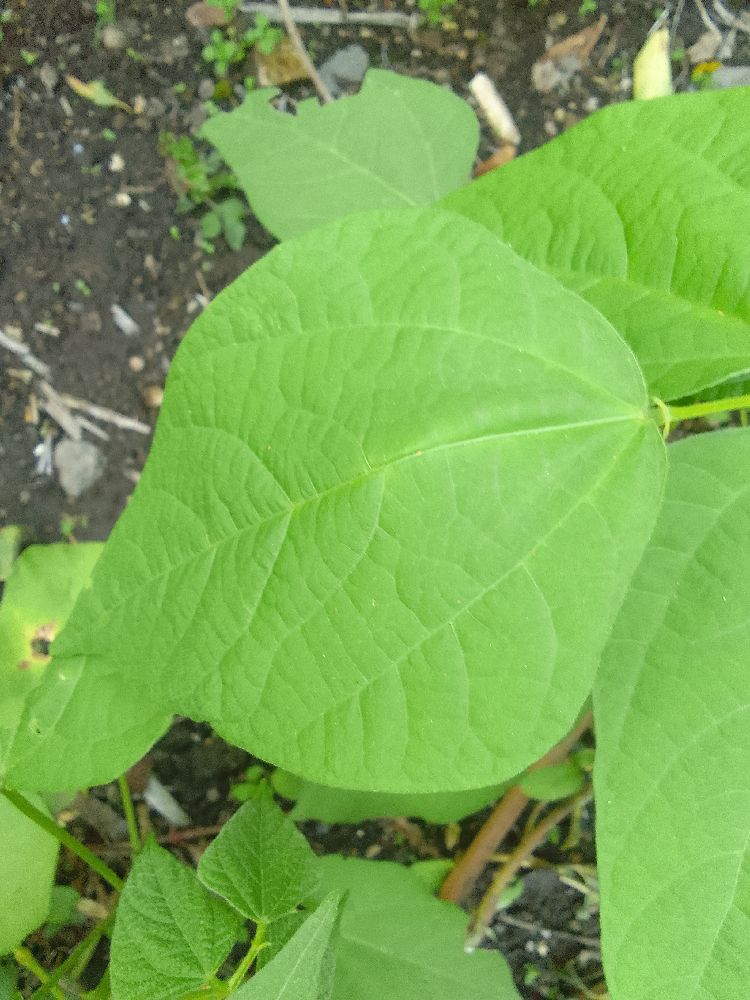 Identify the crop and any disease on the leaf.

common bean, healthy
